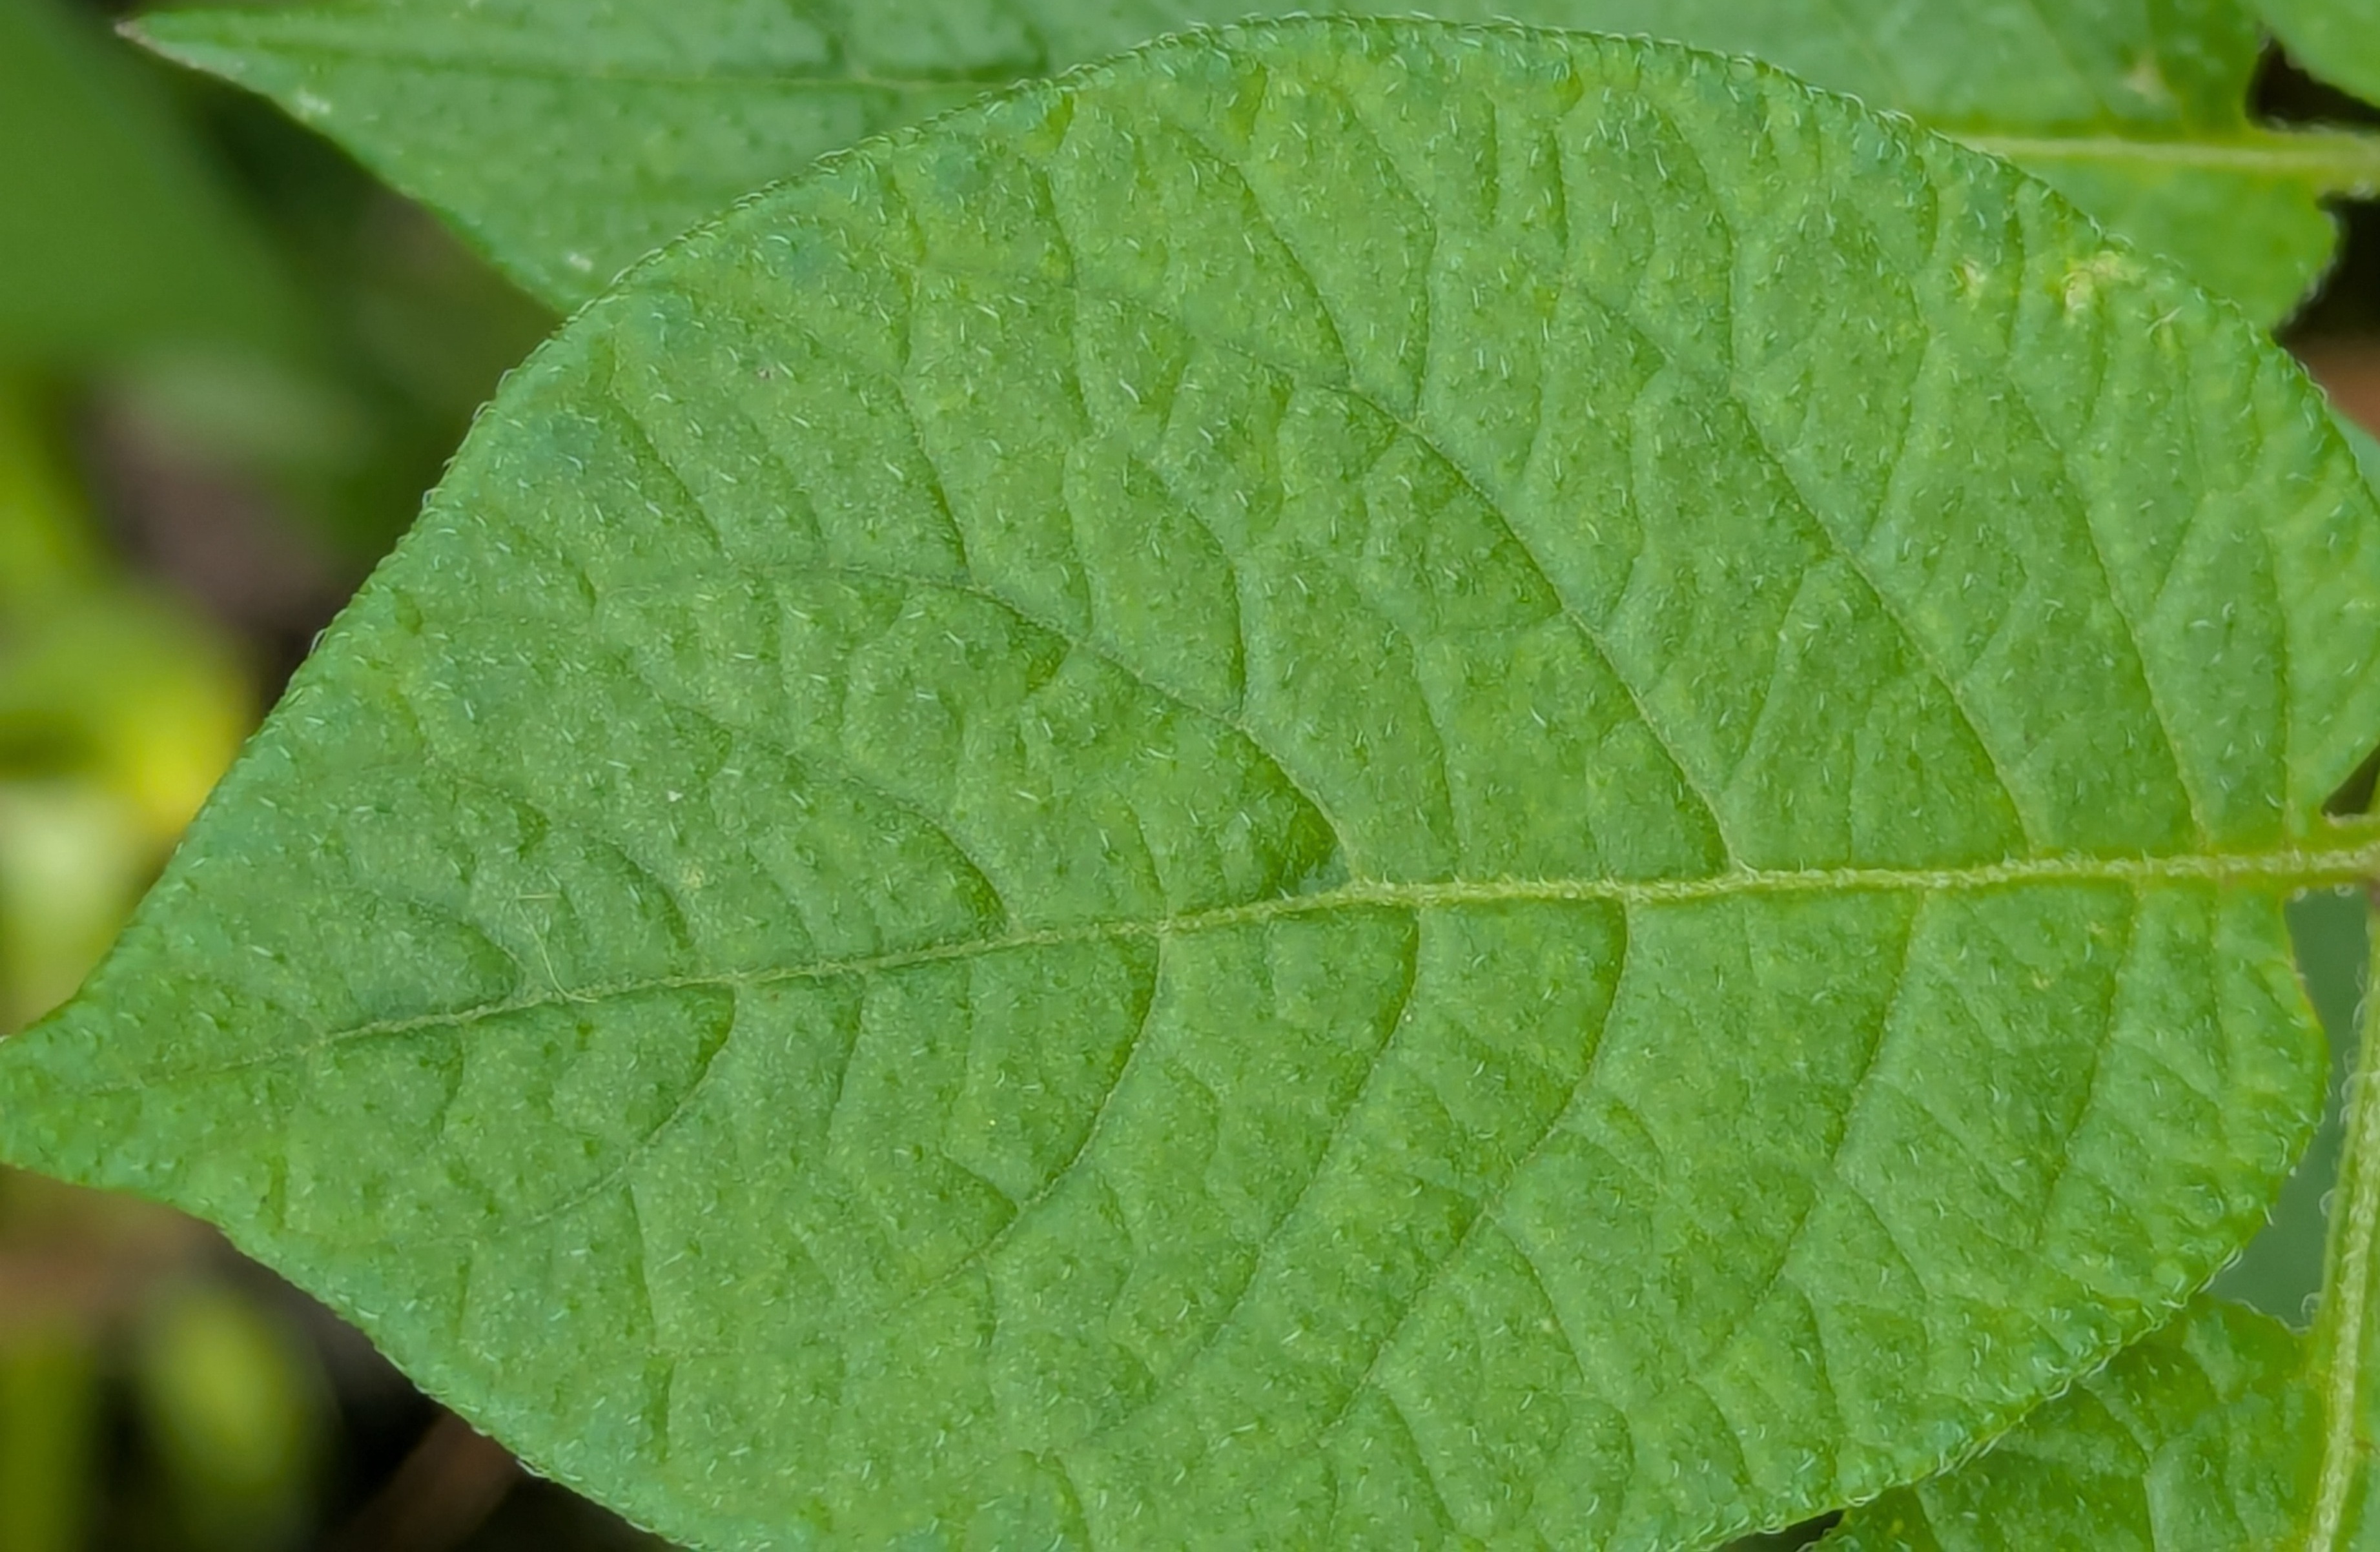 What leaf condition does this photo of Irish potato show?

healthy
